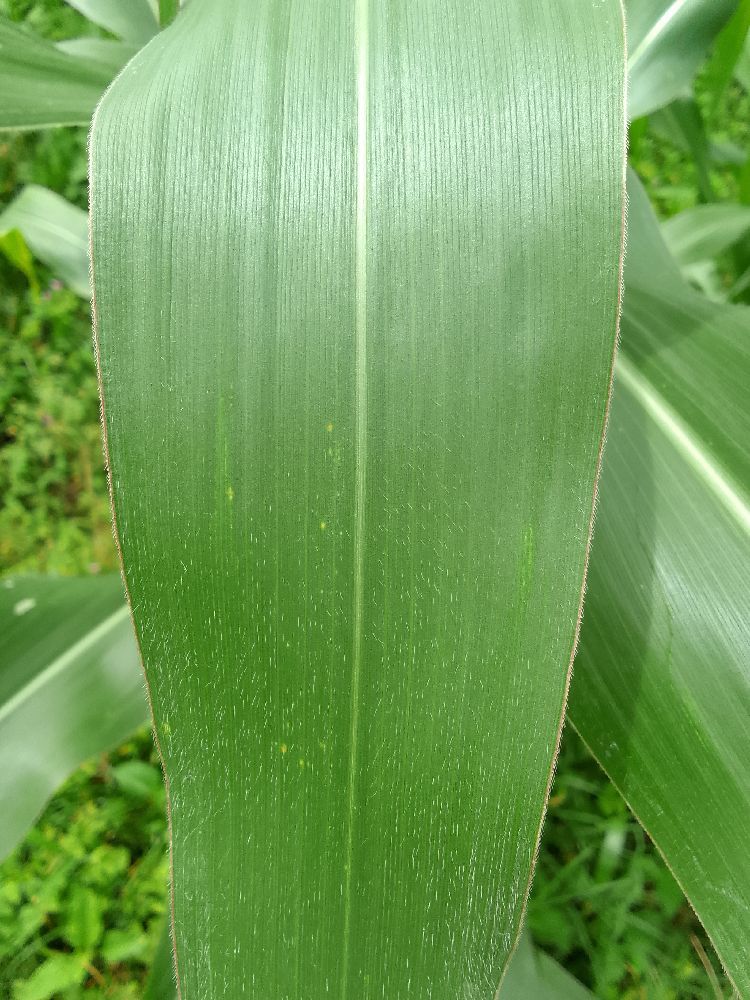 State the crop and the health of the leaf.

maize, healthy
